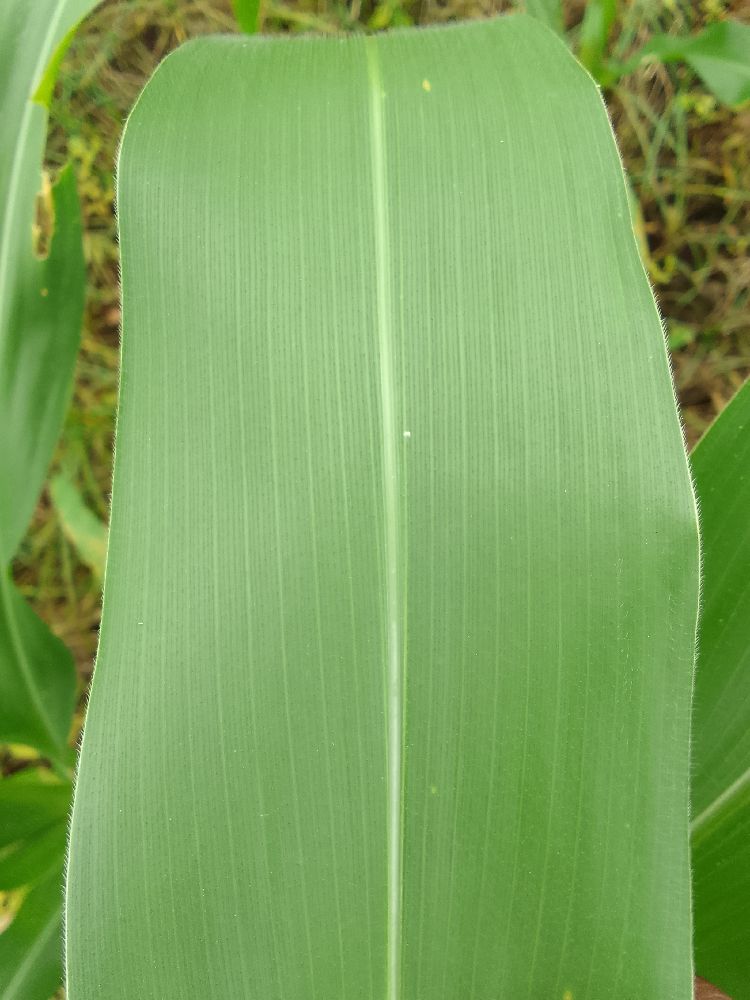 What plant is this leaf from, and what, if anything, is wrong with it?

maize, healthy
